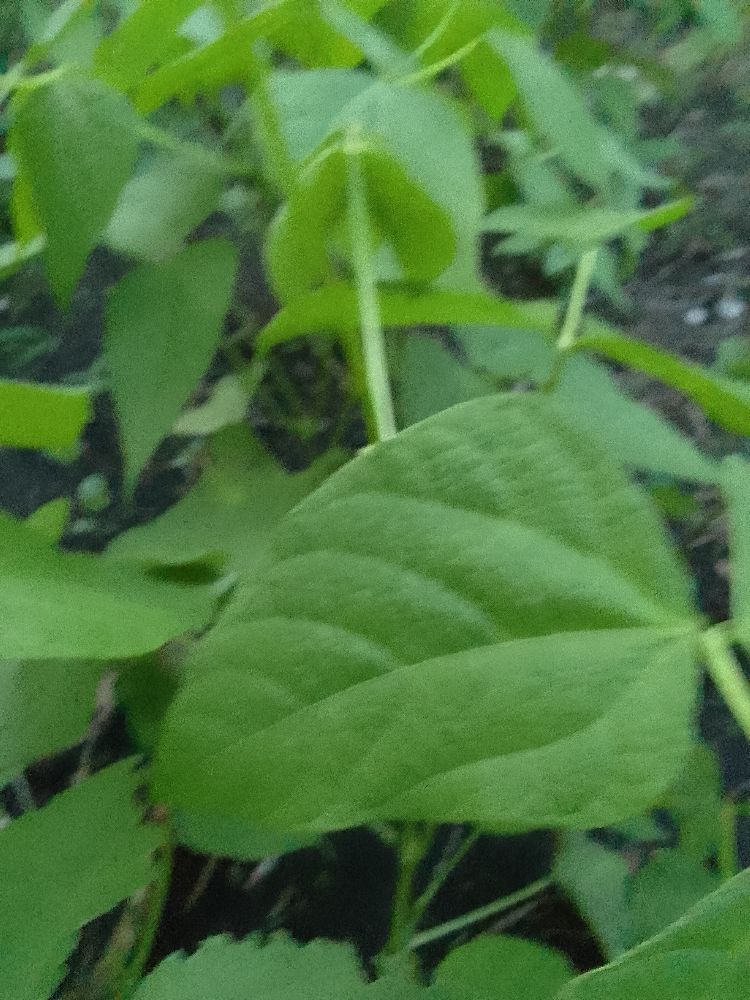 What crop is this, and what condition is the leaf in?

common bean, healthy
